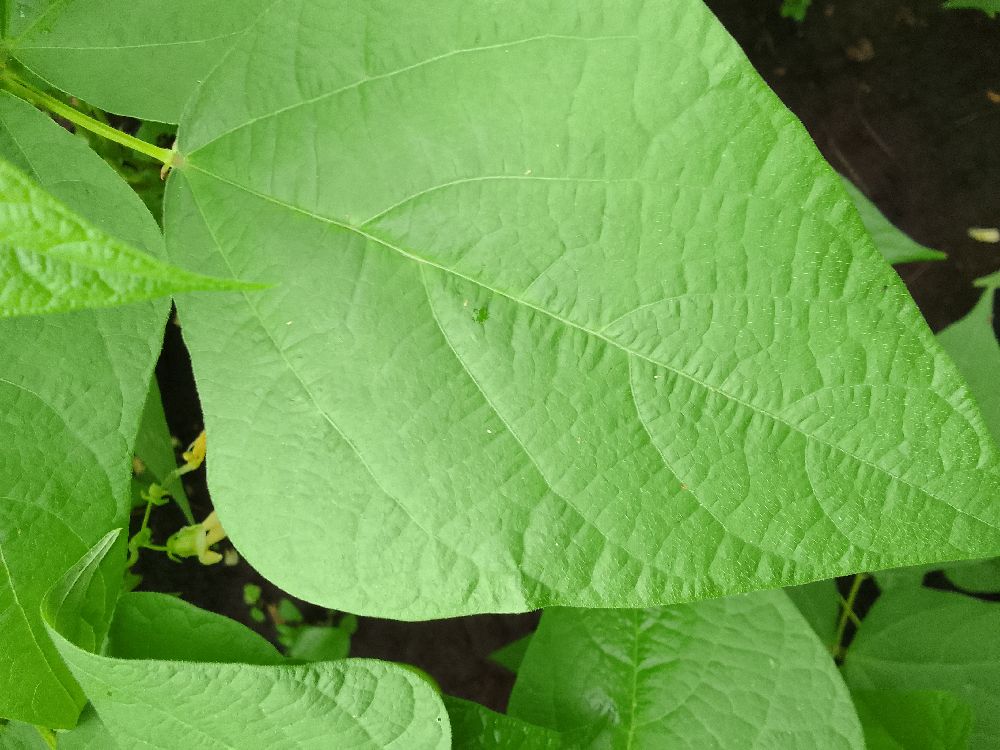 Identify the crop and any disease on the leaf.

common bean, healthy
